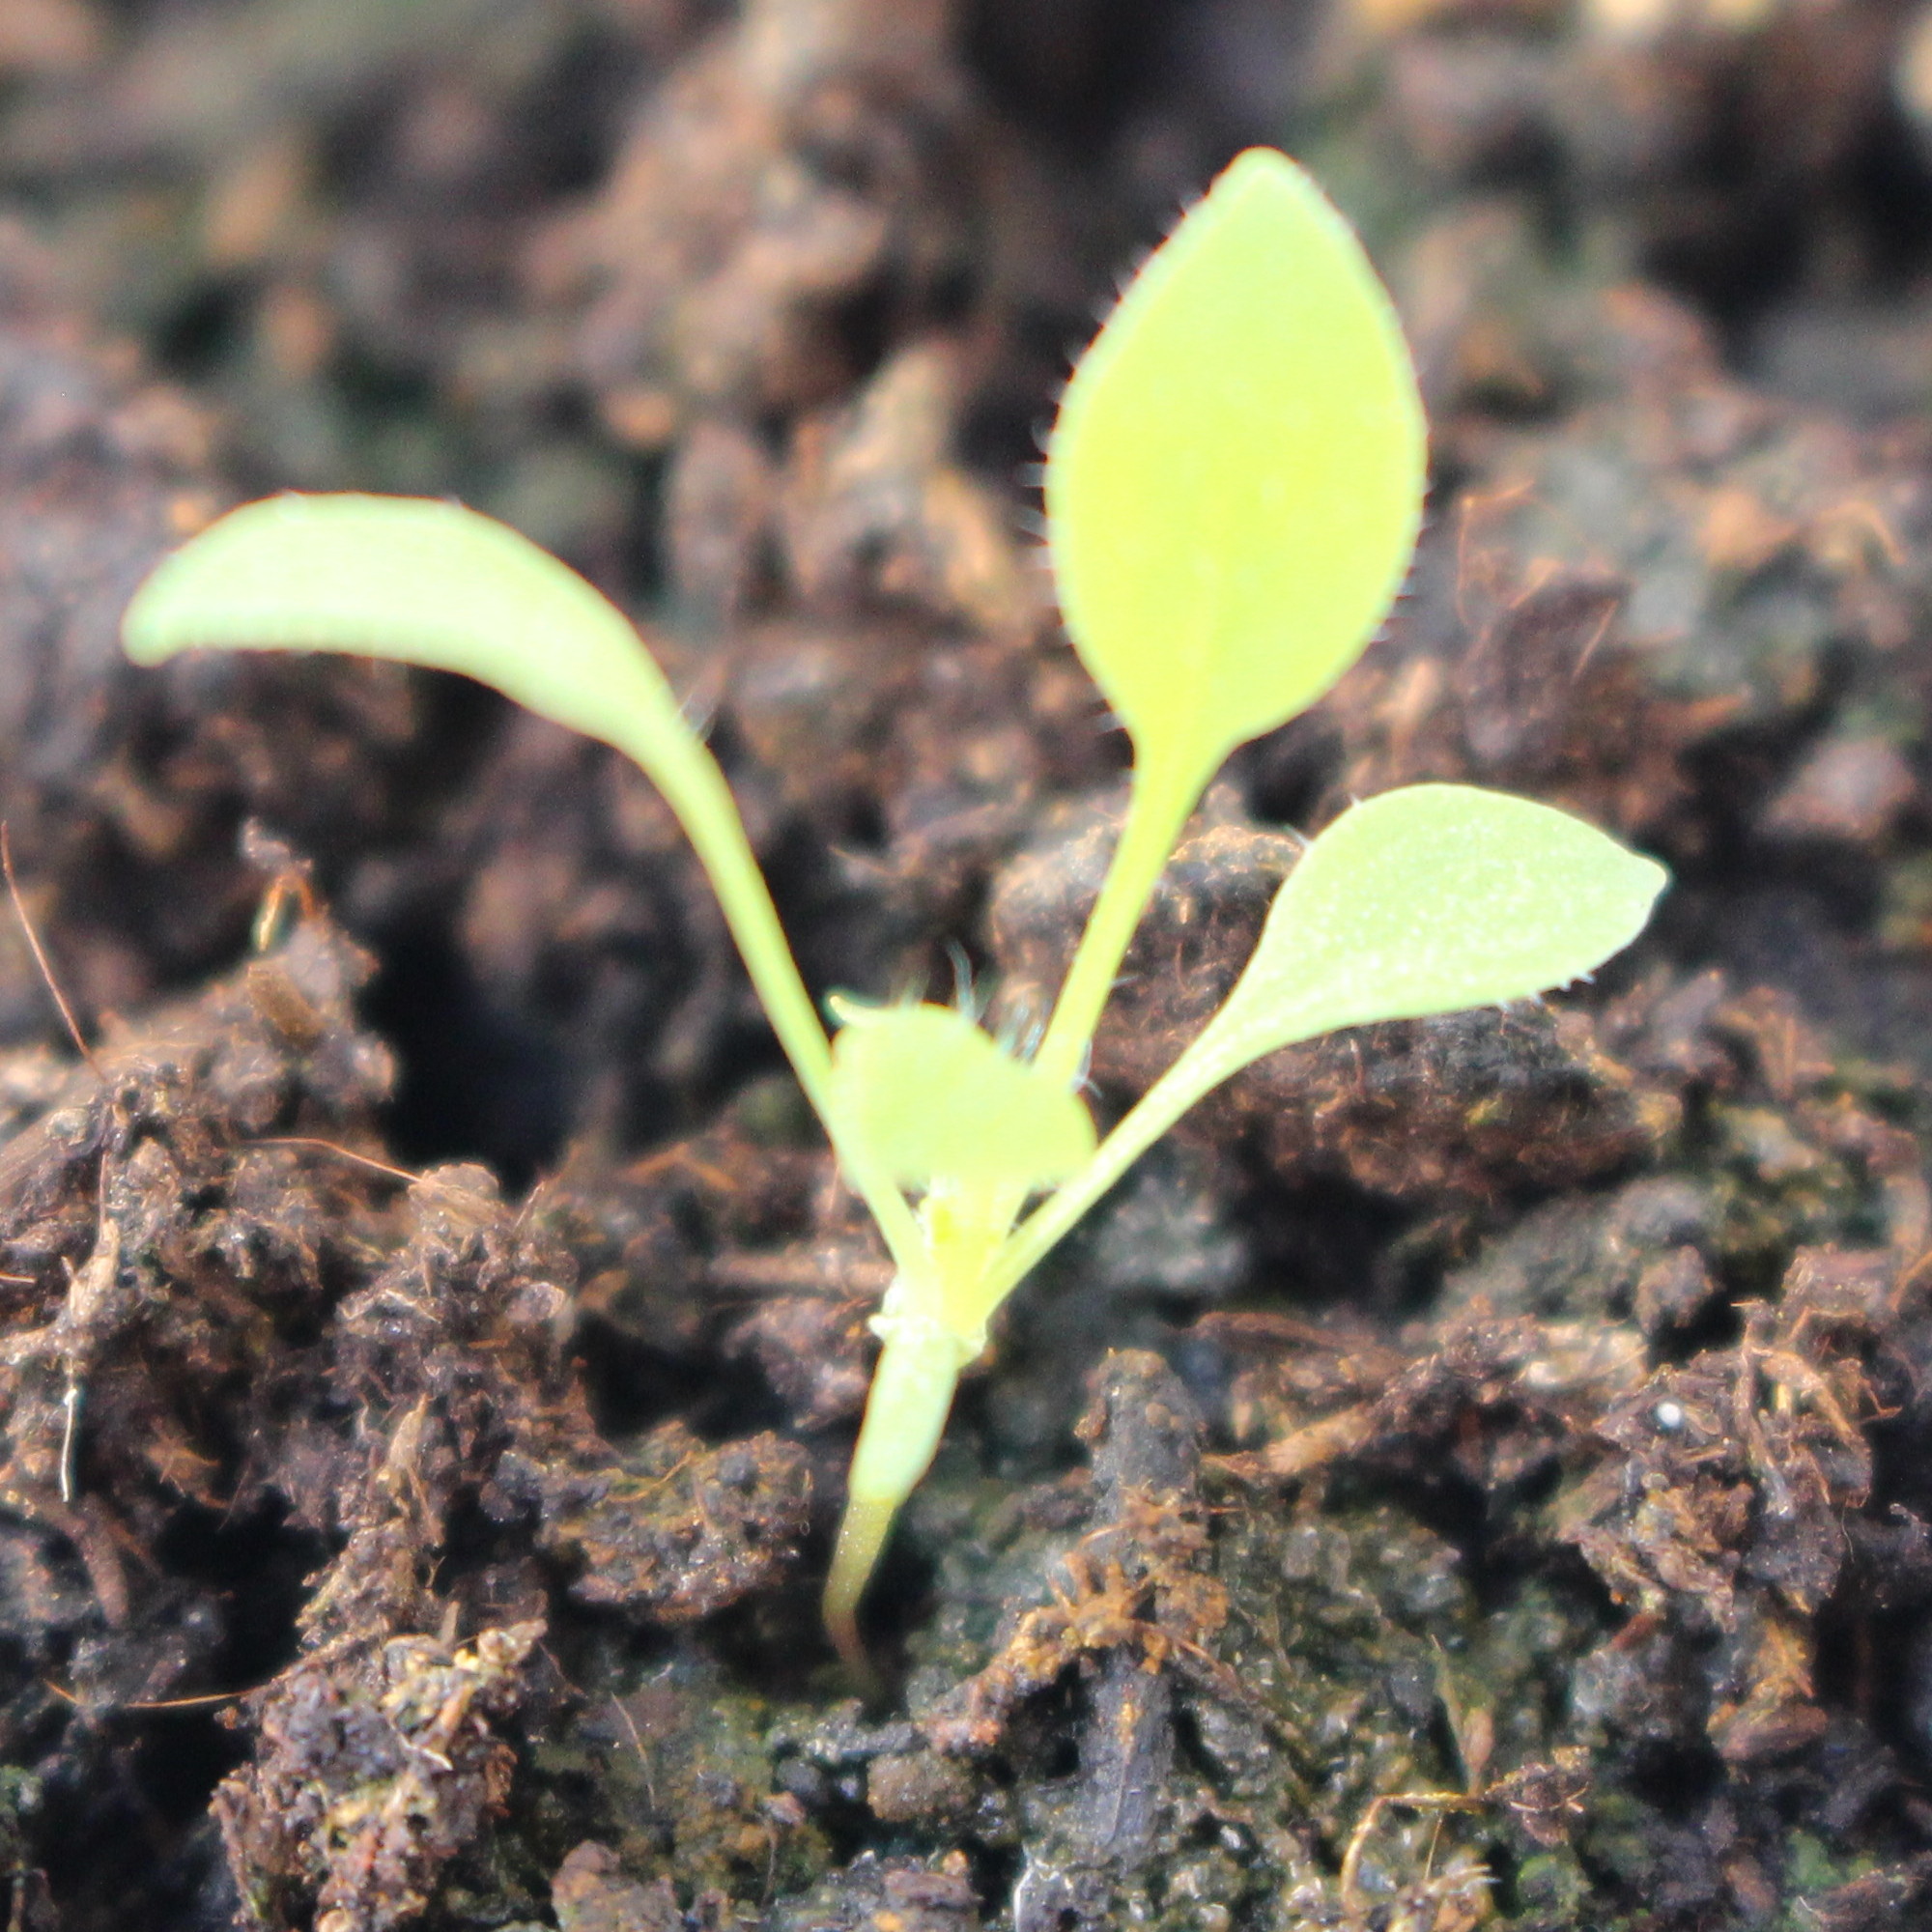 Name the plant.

Papaver rhoeas
